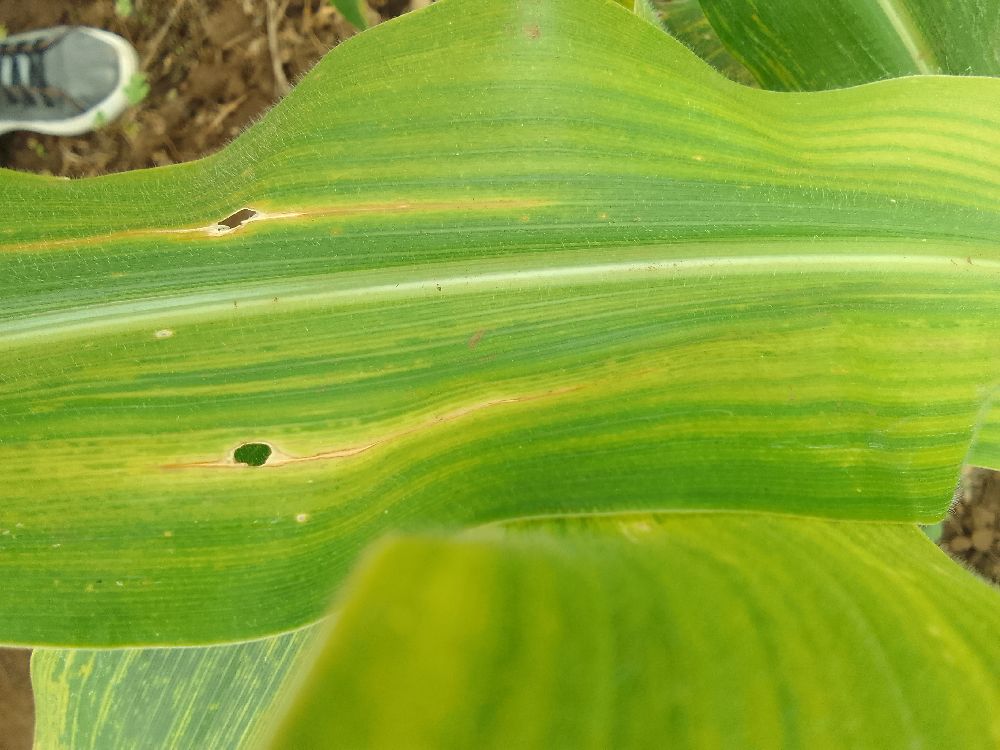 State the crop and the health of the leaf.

maize, maize lethal necrosis
